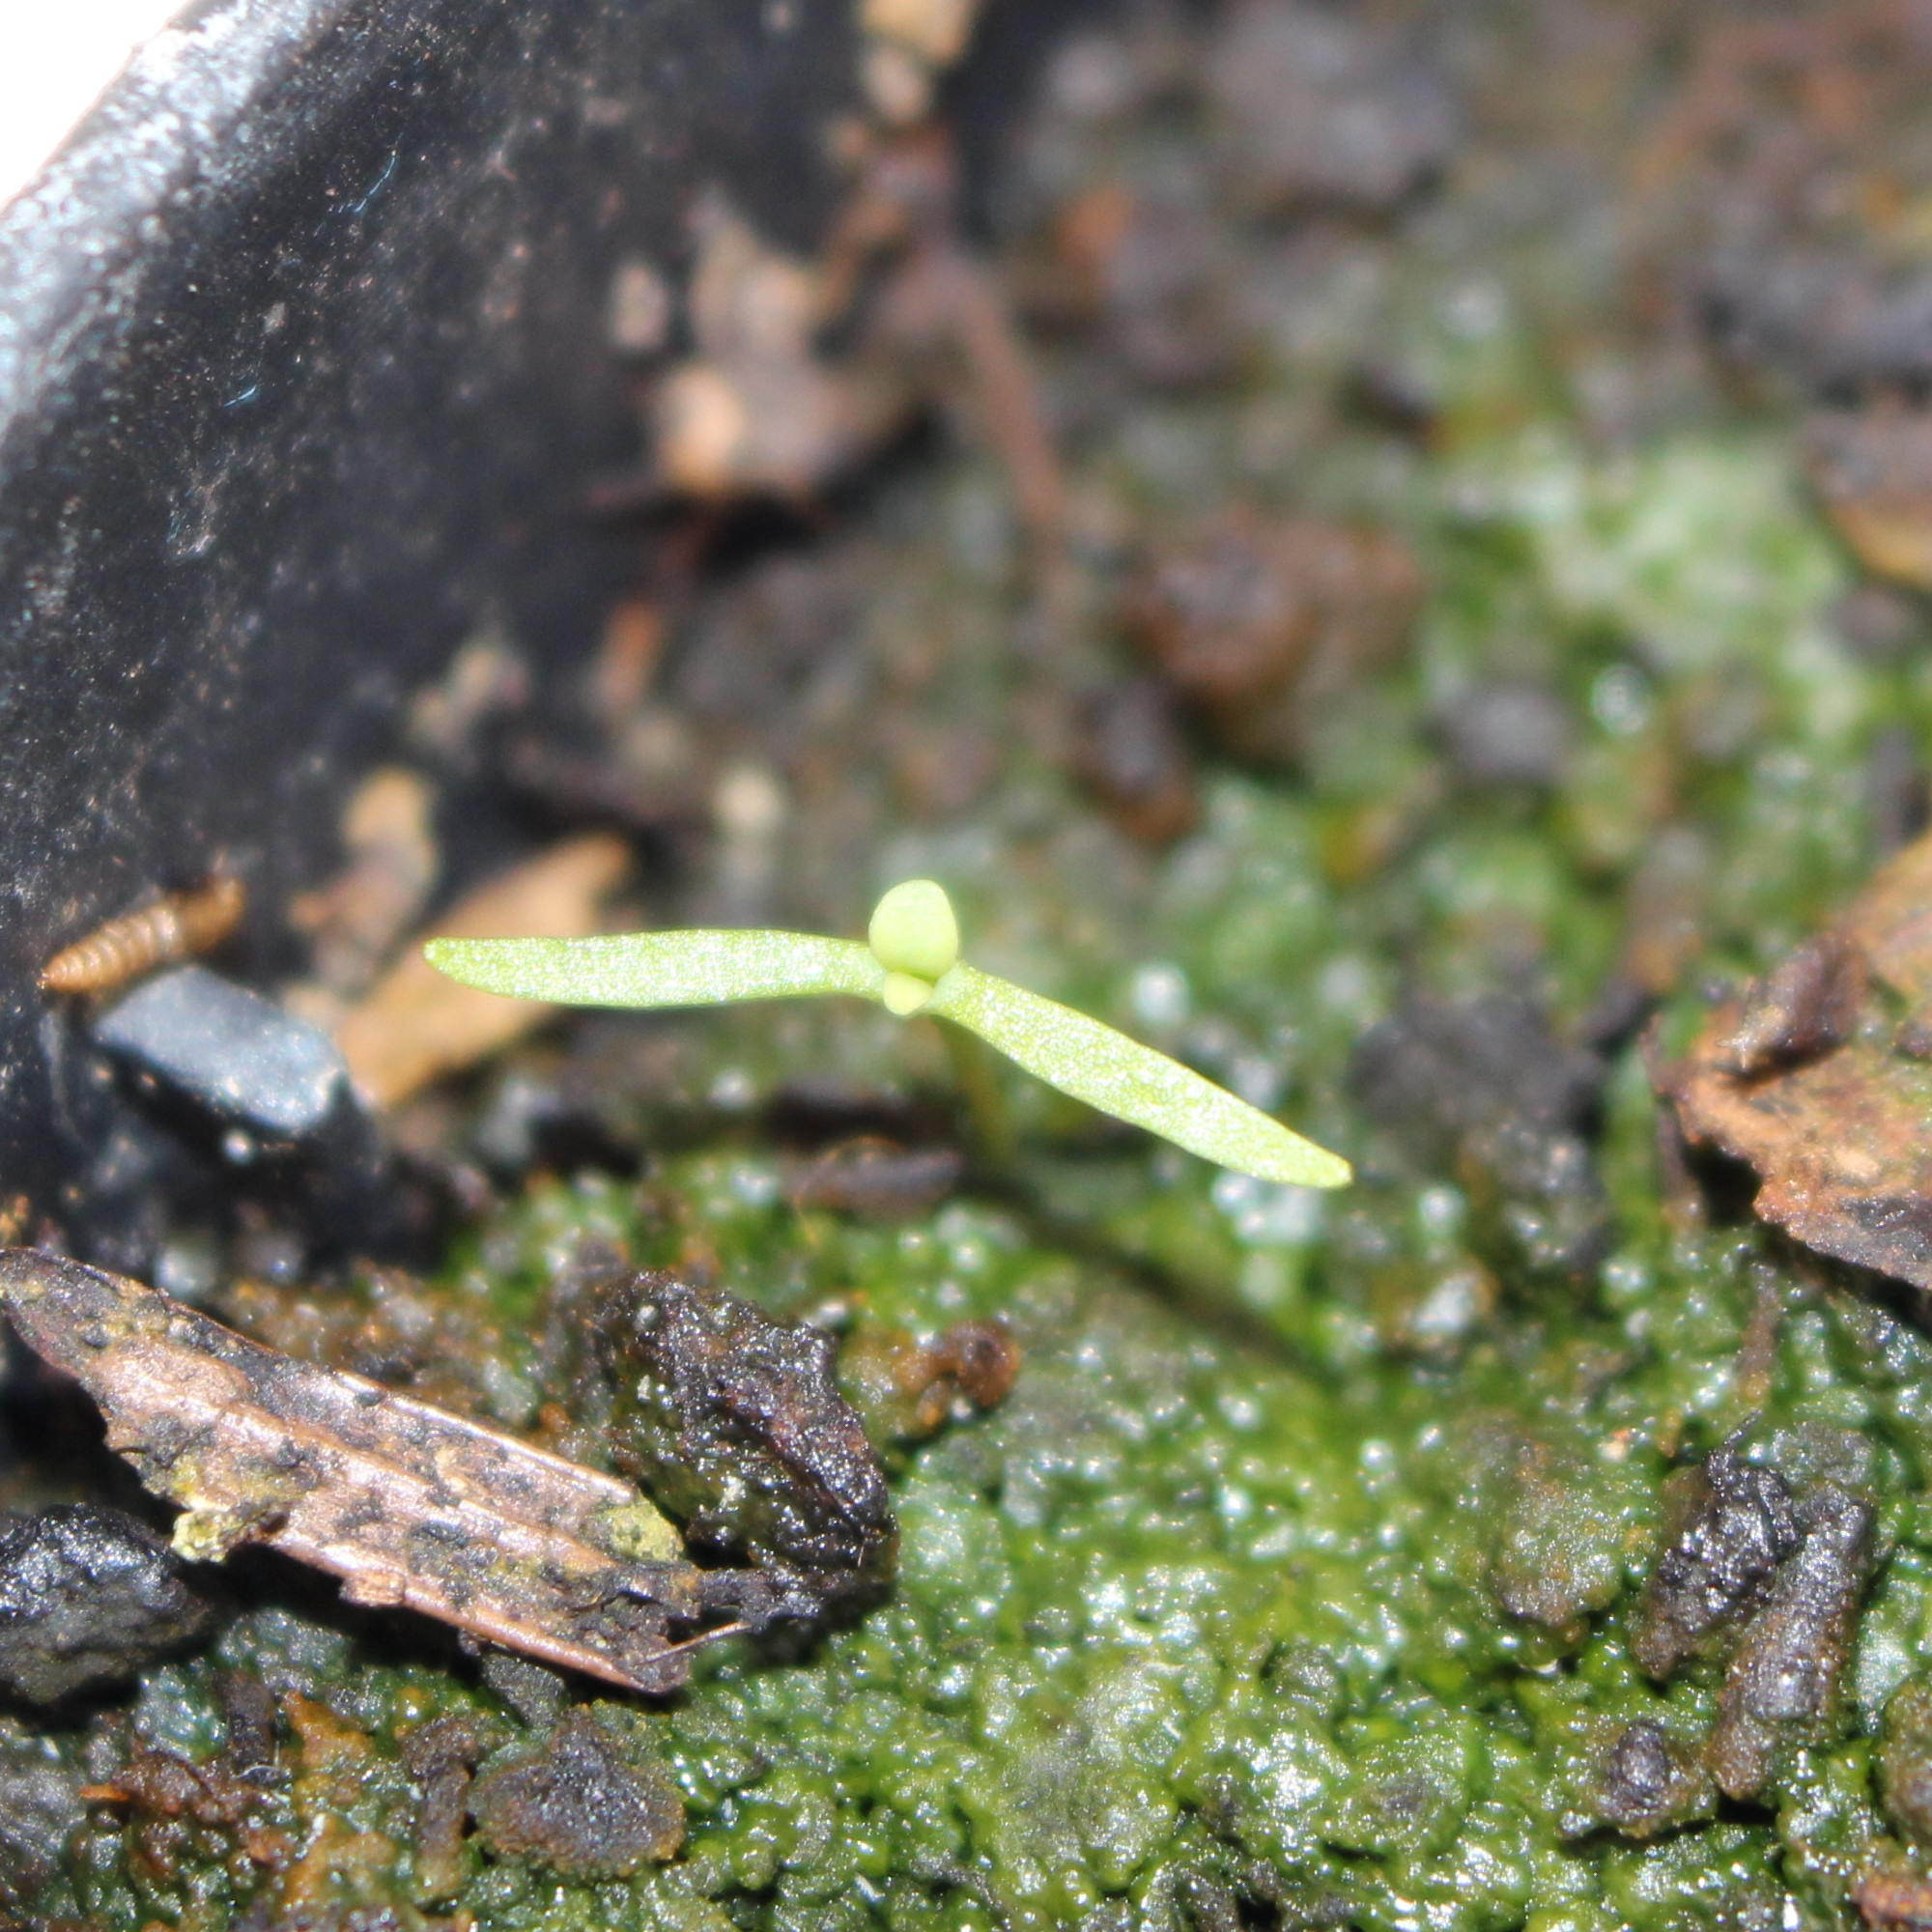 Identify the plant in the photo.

Papaver rhoeas
